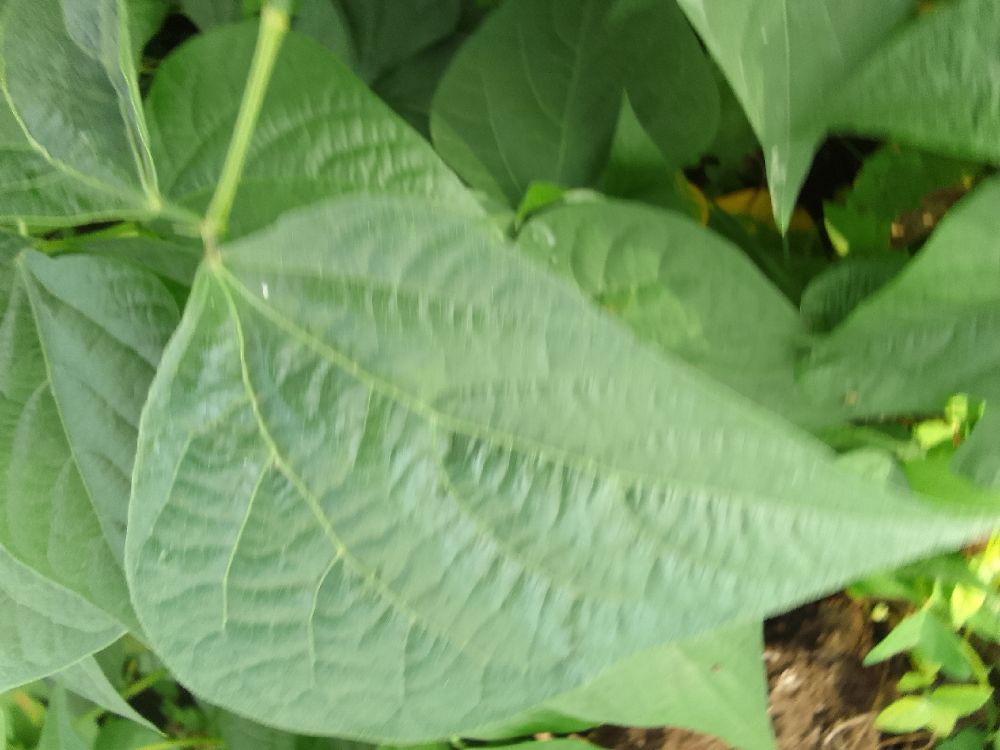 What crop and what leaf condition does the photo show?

common bean, healthy
